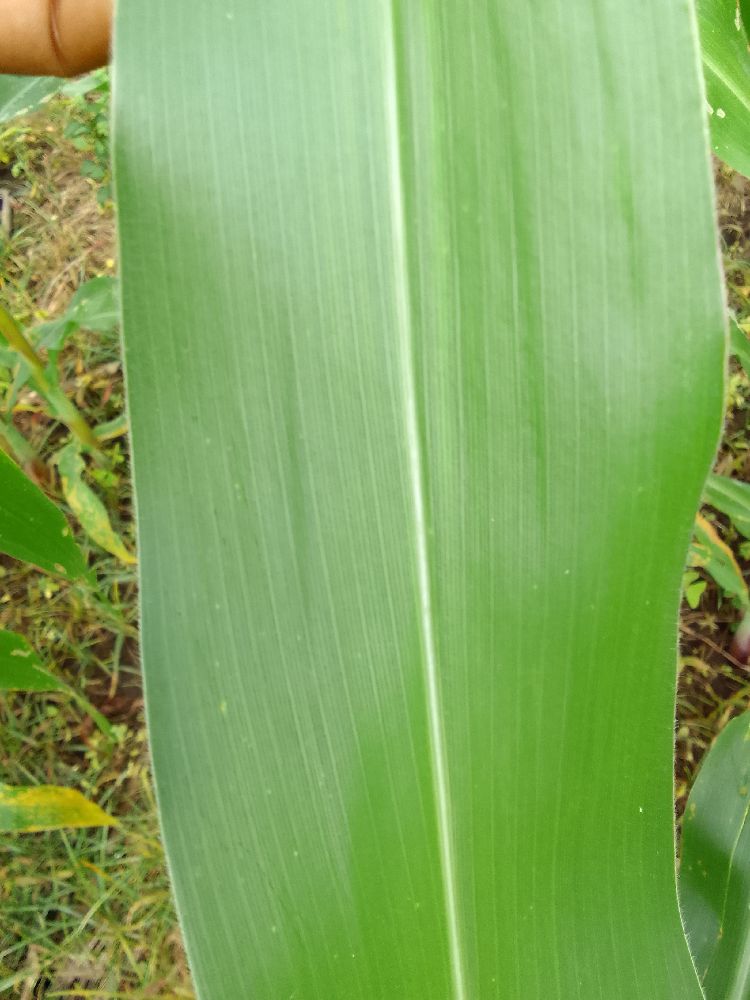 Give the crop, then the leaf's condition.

maize, healthy
